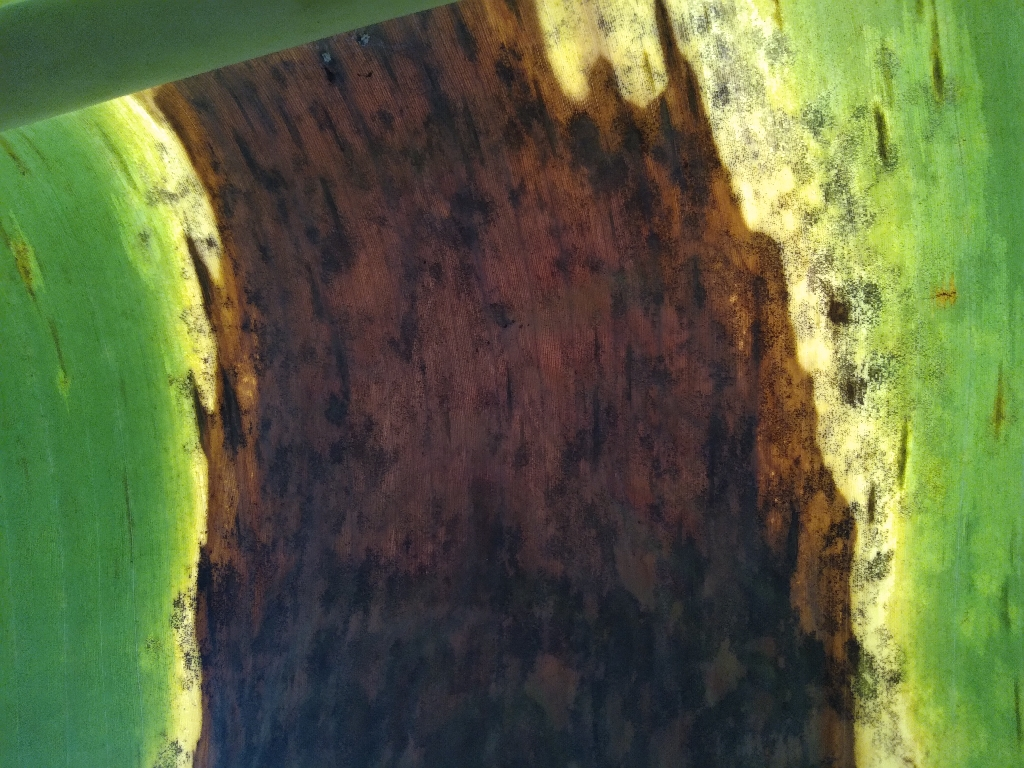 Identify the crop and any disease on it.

banana, black sigatoka
